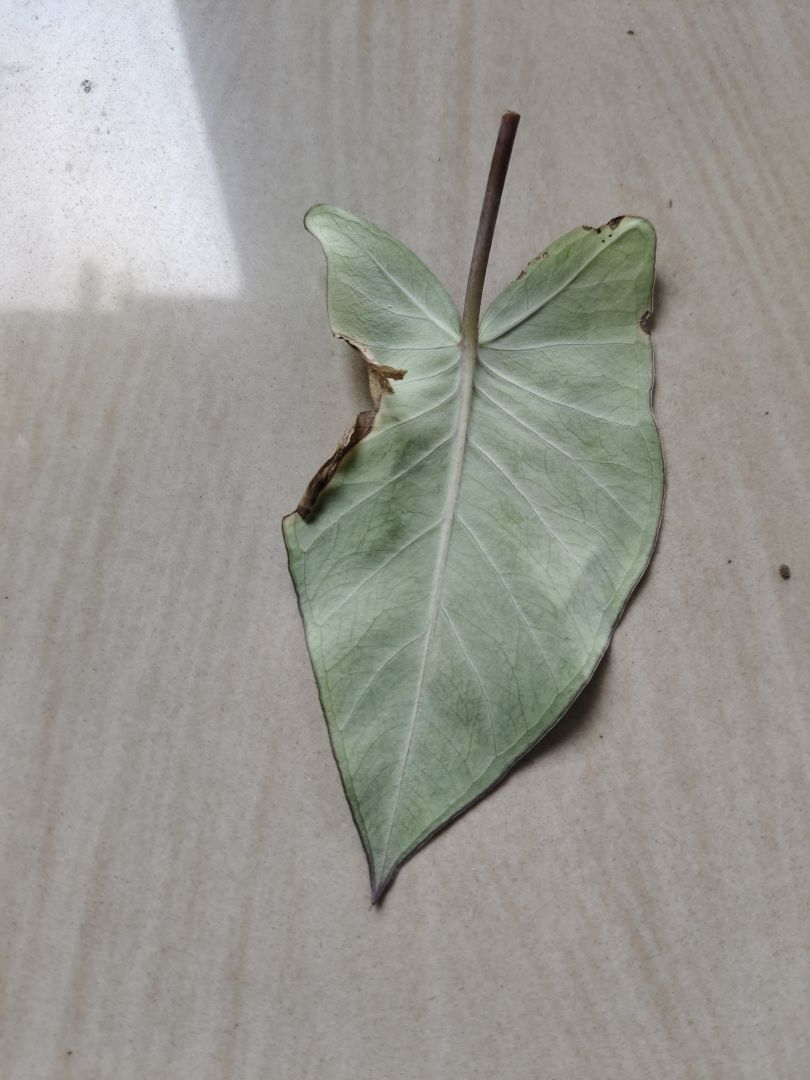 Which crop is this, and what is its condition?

taro, leaf blight
